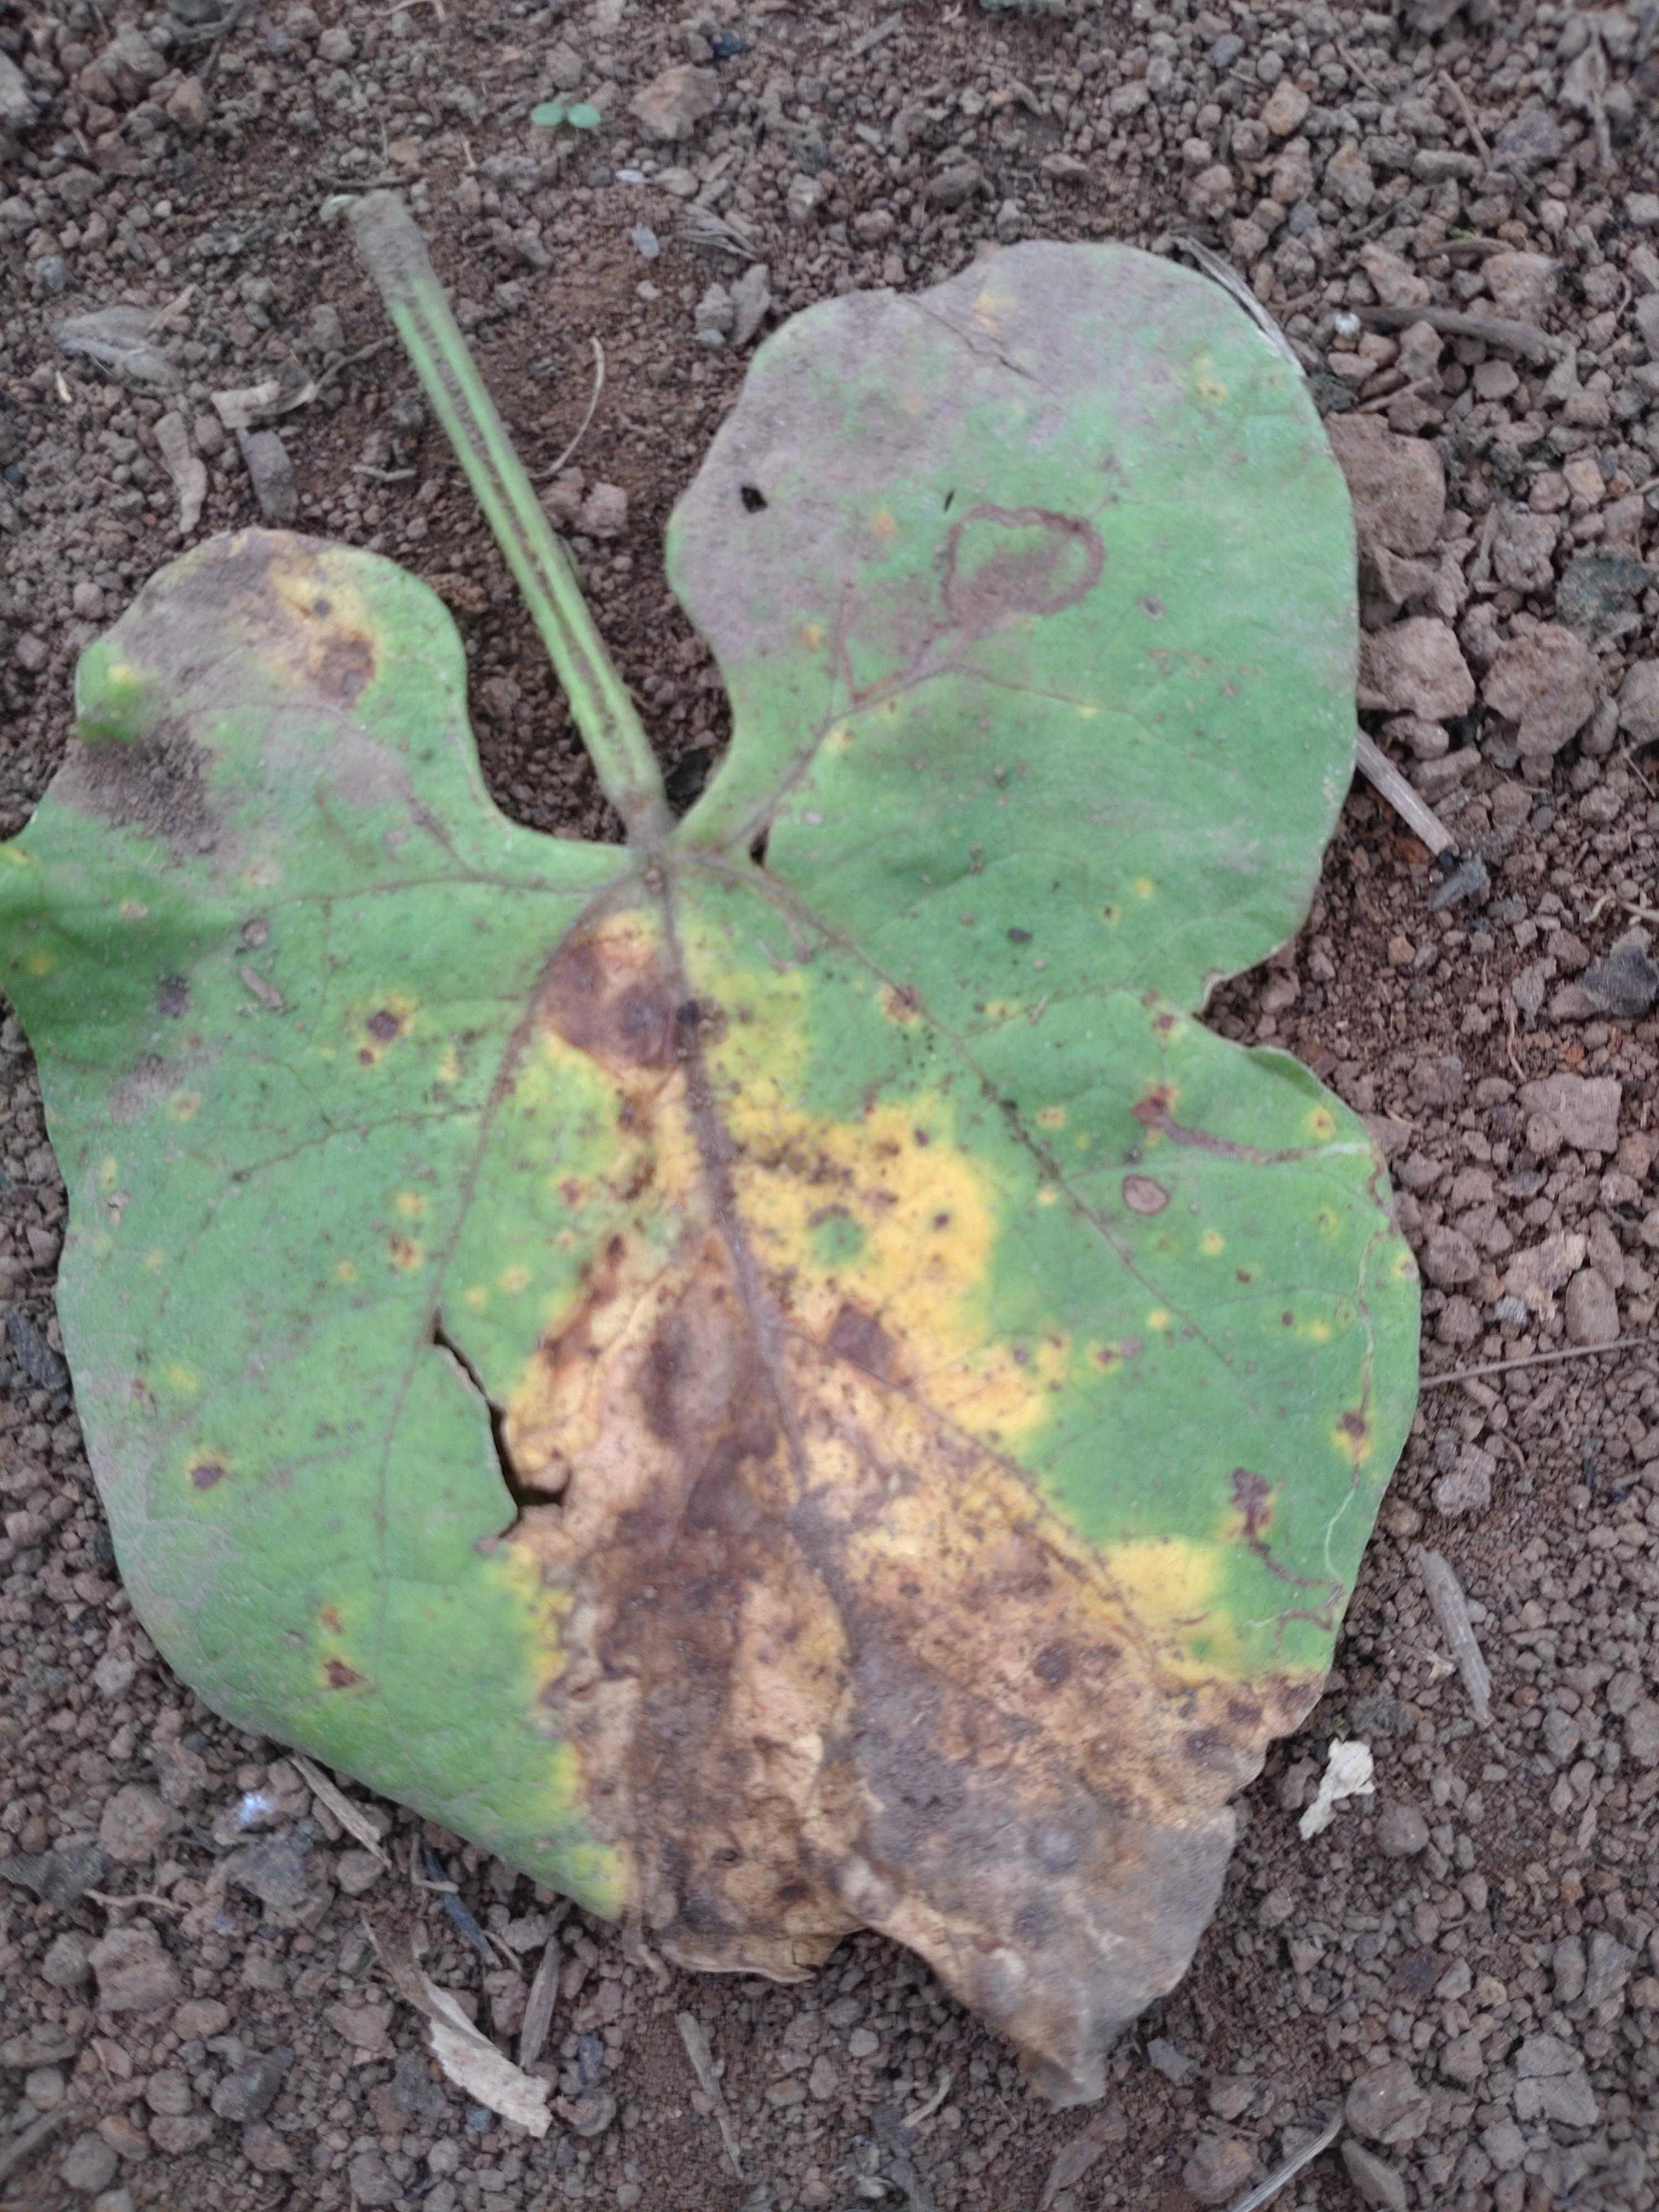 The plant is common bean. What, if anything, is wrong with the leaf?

anthracnose
